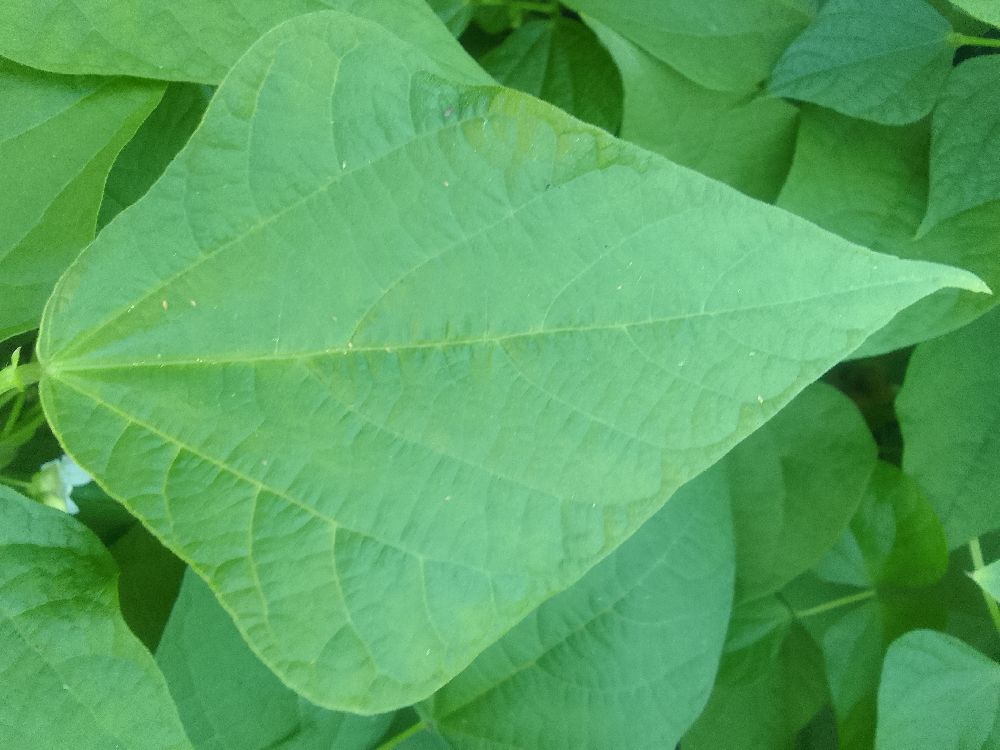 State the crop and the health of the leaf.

common bean, healthy
